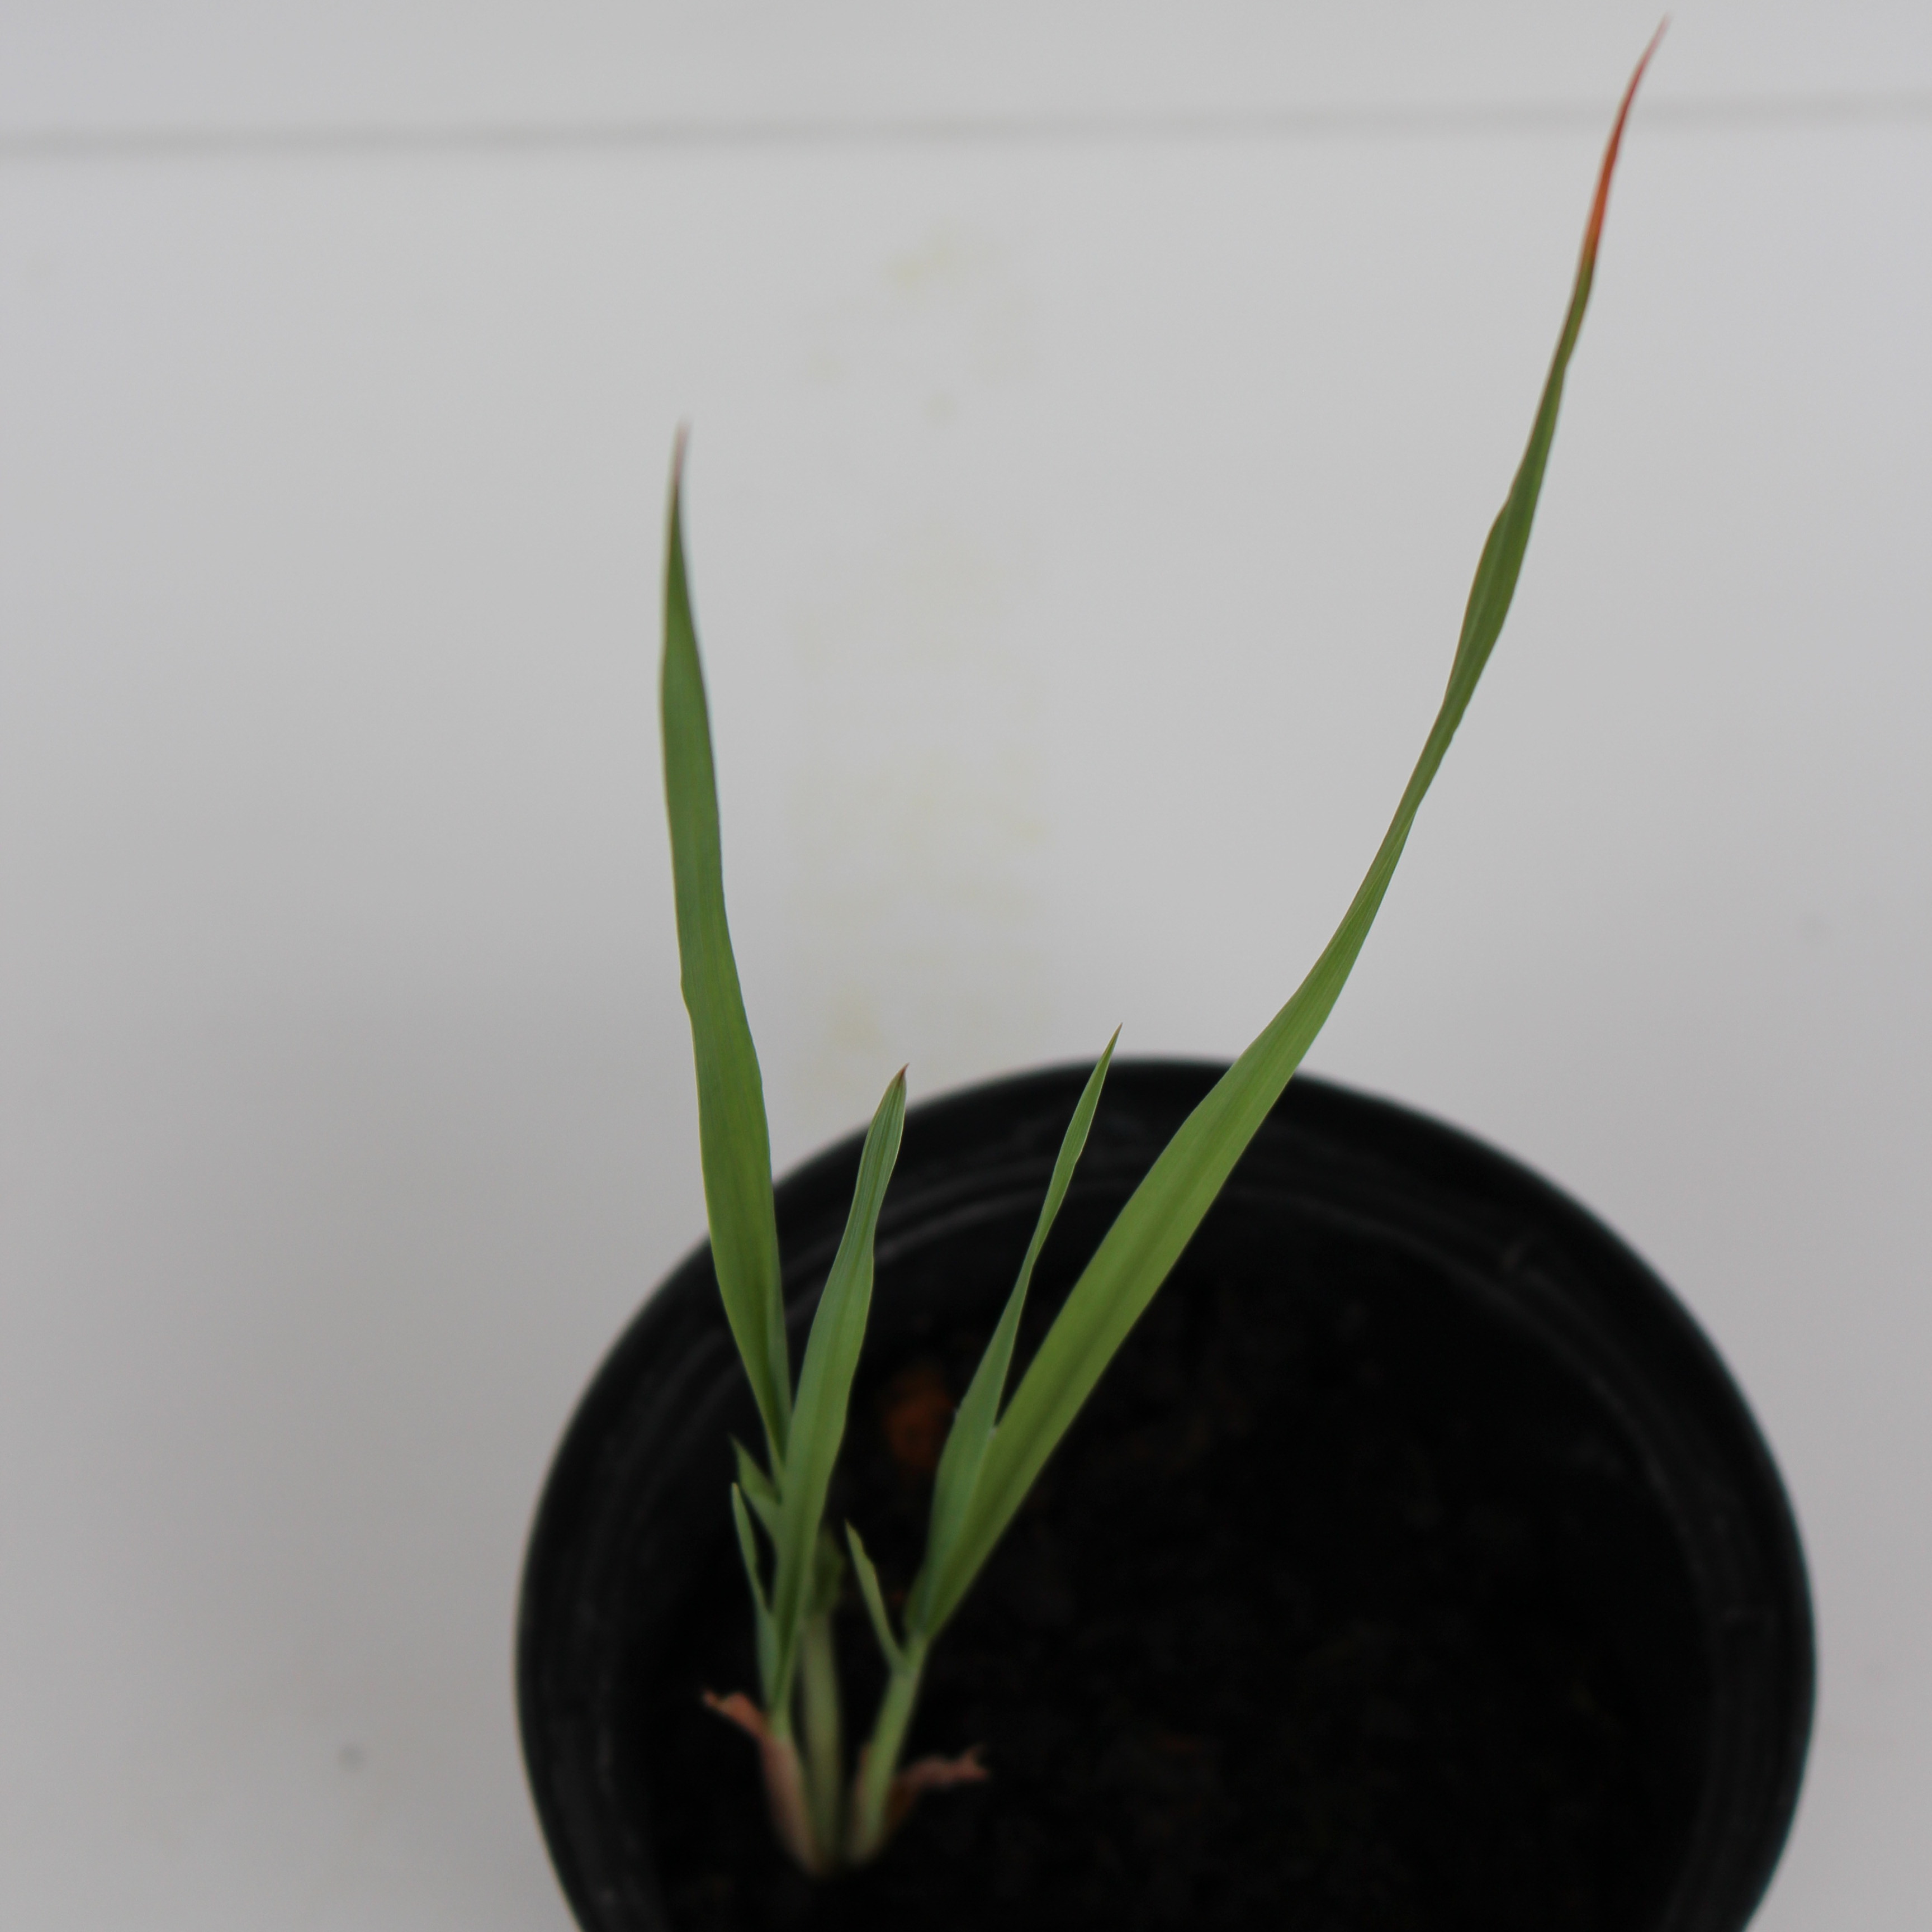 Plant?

Avena sterilis
